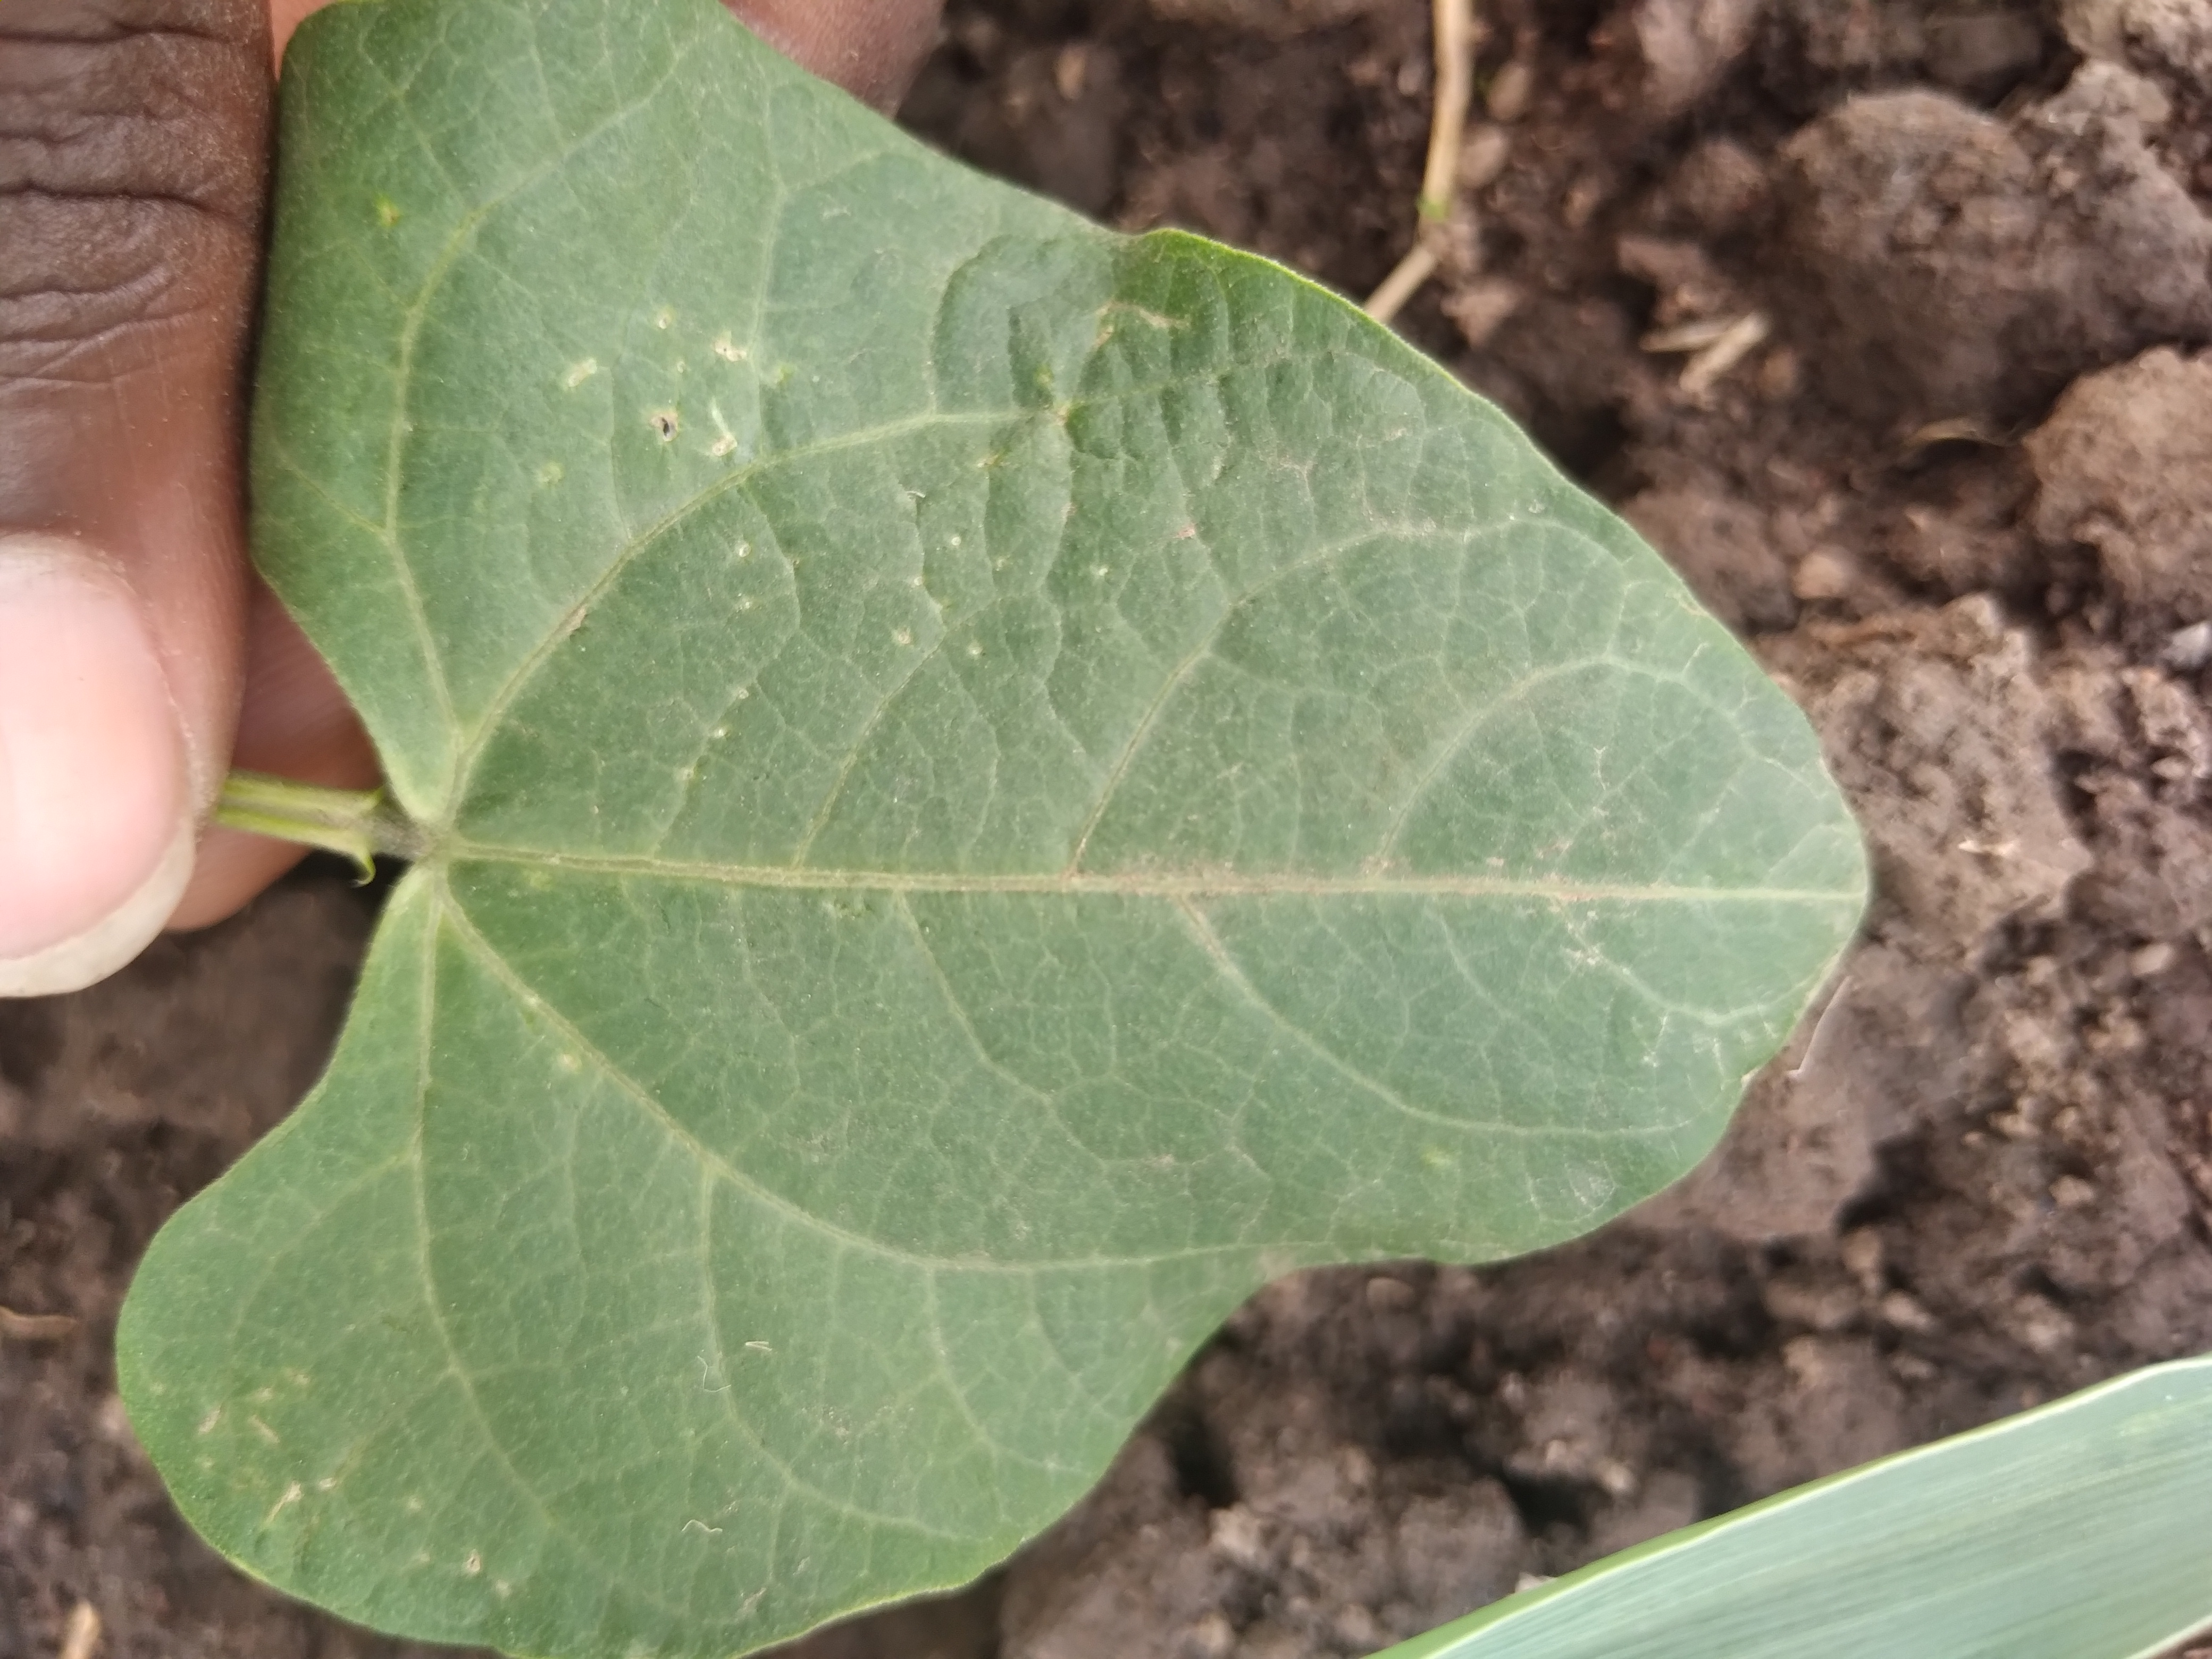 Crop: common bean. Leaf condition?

healthy
